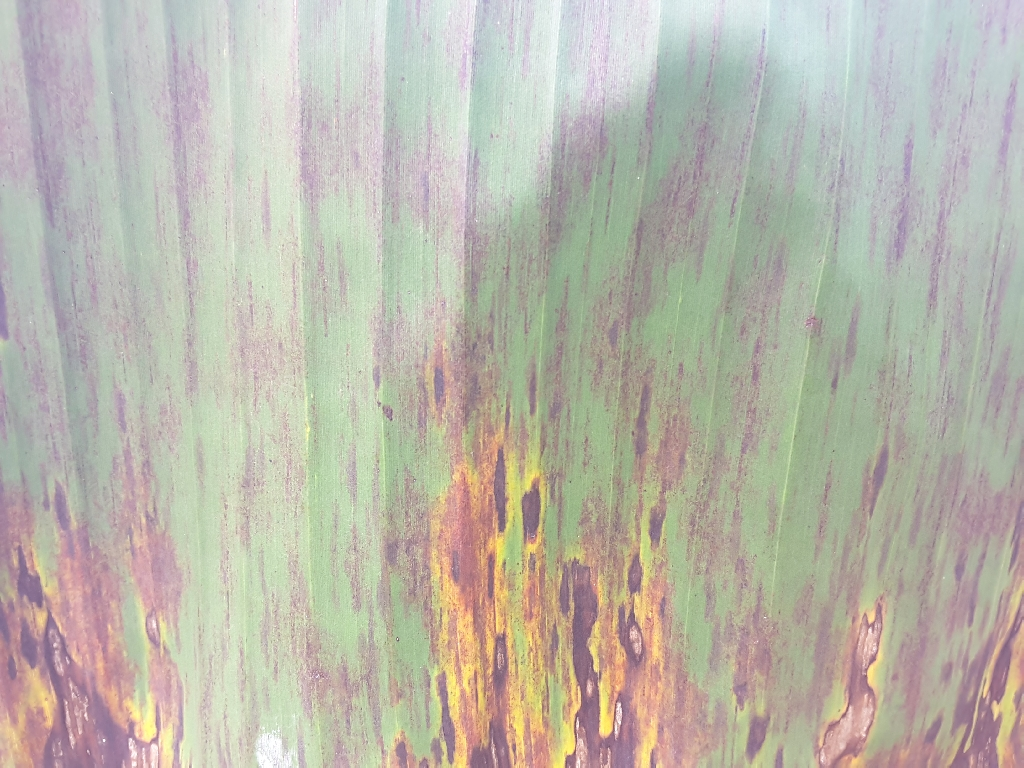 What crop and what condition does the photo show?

banana, black sigatoka
